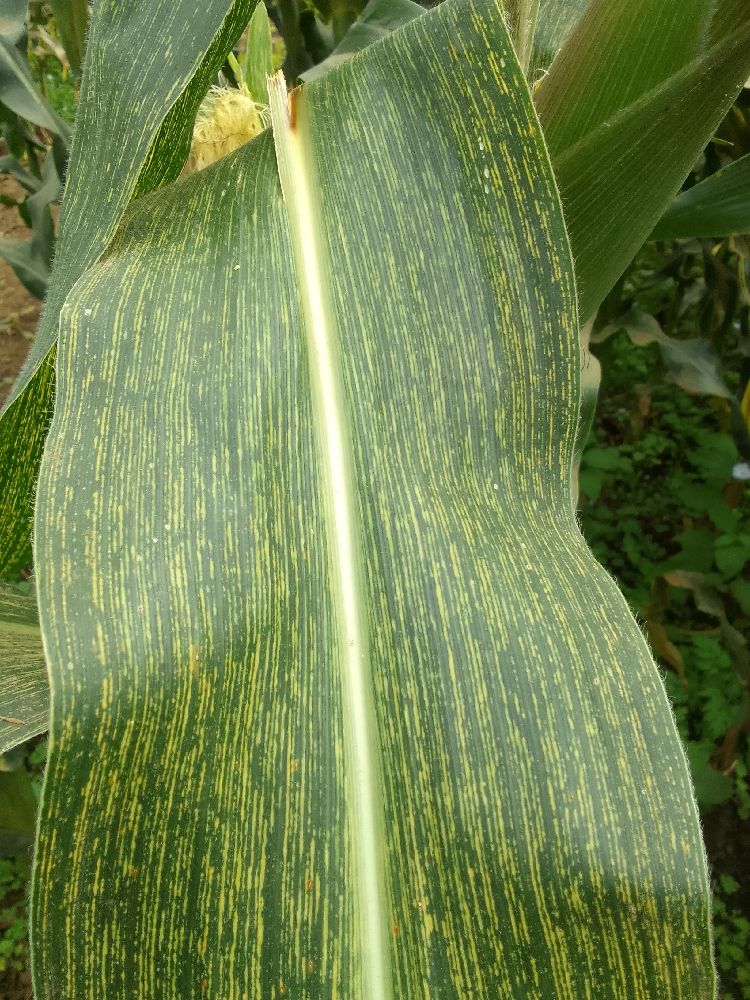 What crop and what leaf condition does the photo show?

maize, maize streak virus
